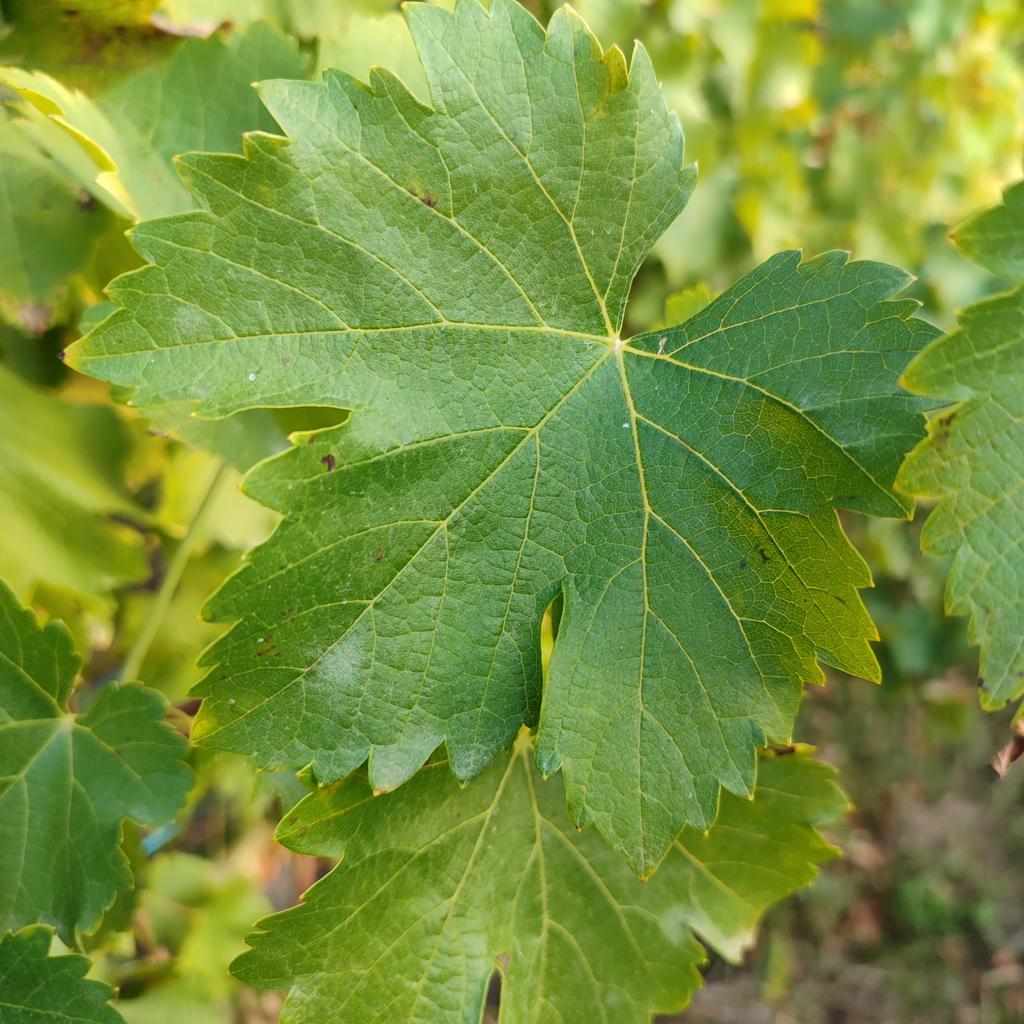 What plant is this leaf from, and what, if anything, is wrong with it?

grapevine, powdery mildew
